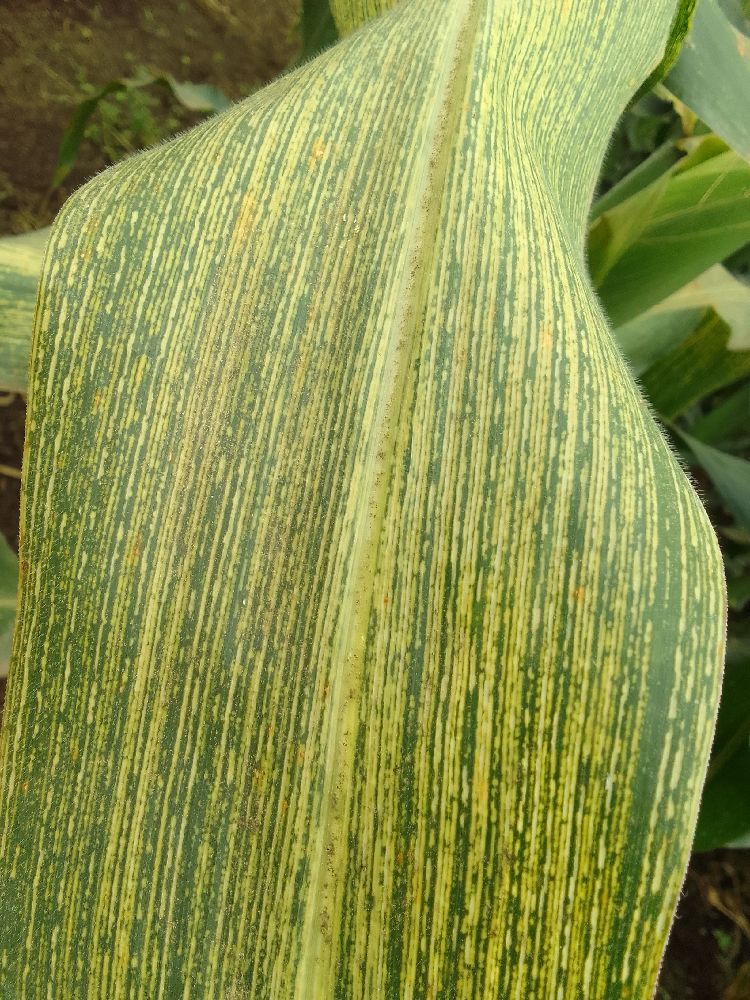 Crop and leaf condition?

maize, maize streak virus
